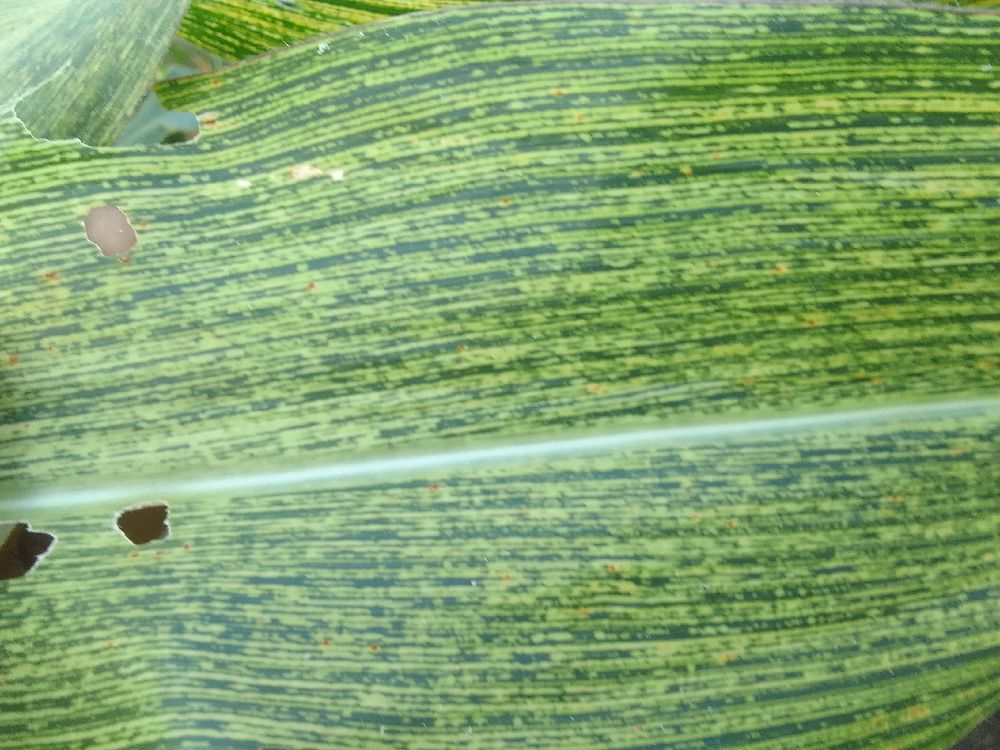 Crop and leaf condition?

maize, maize streak virus
